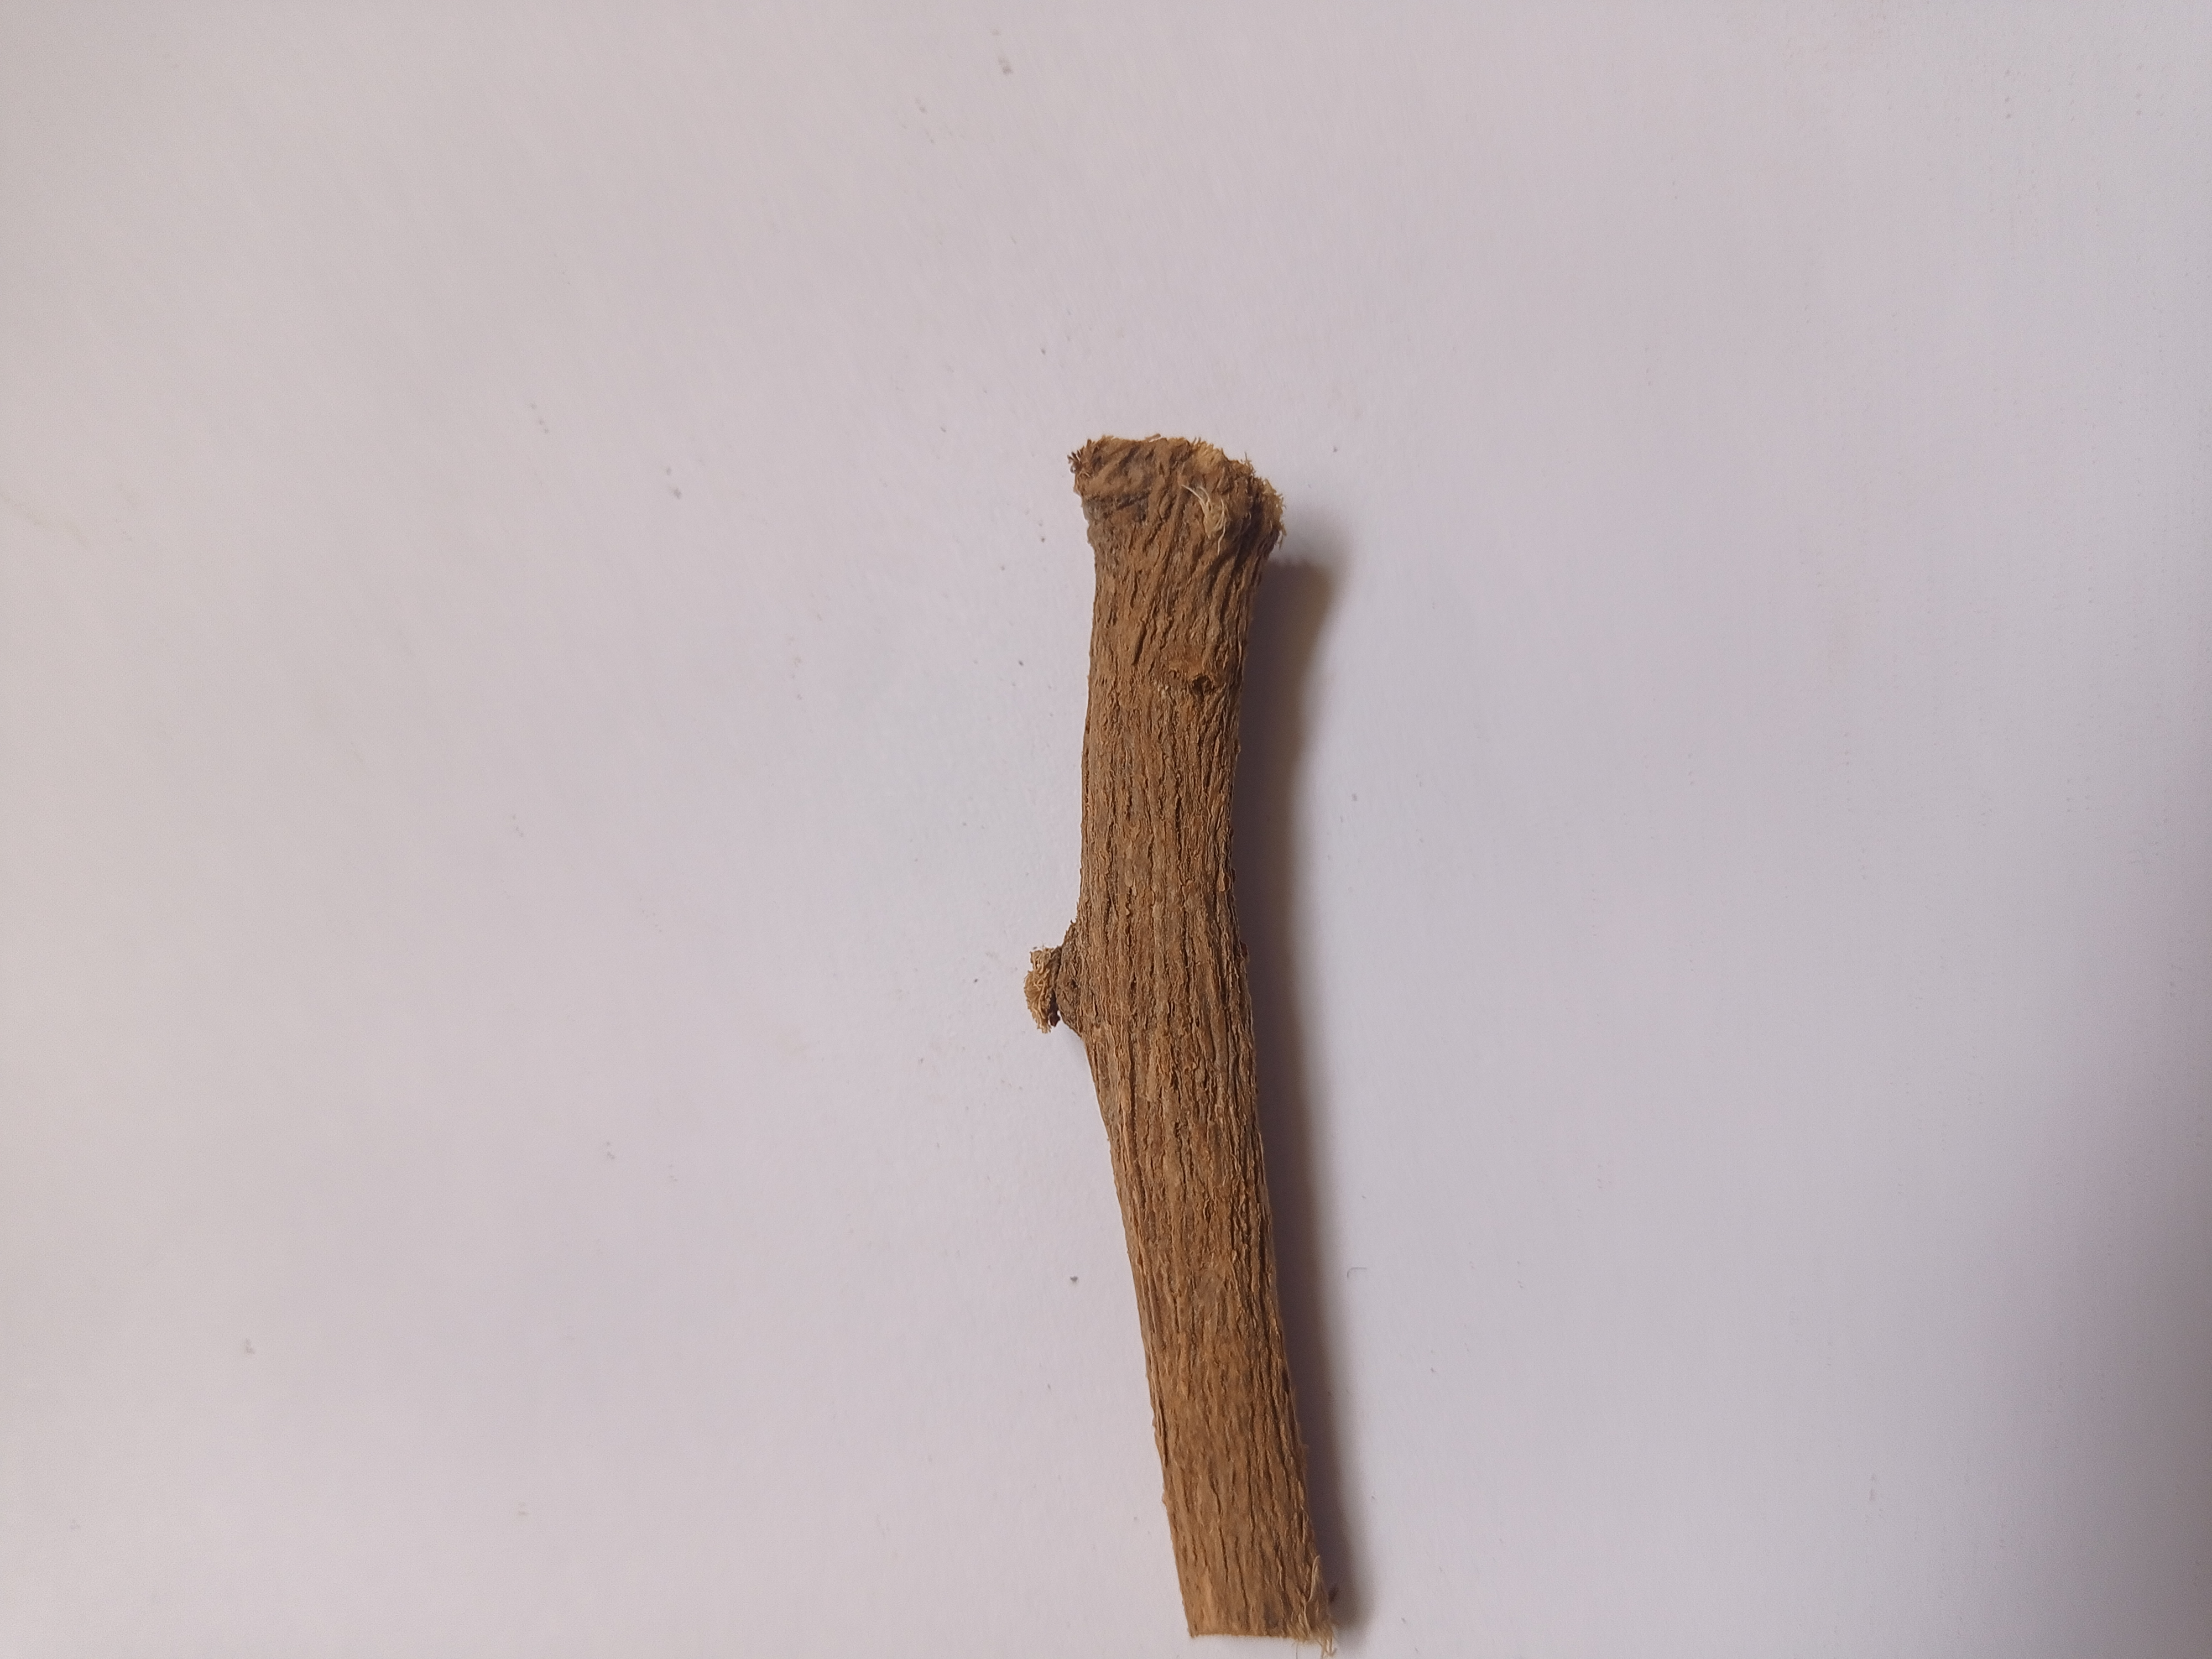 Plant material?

jesthamadh
